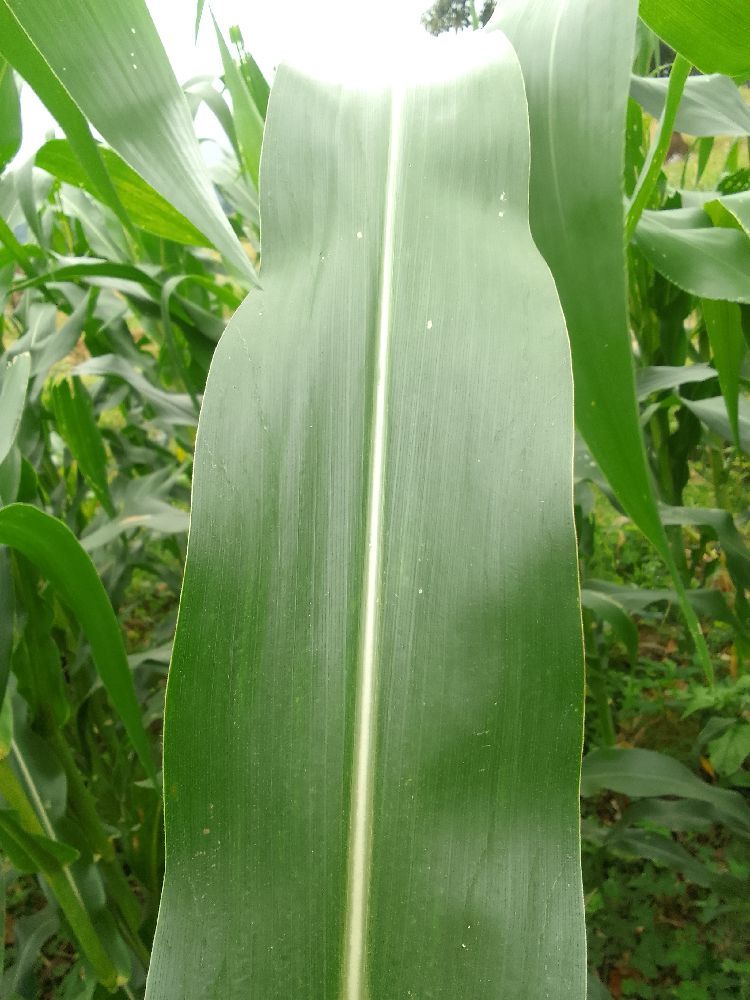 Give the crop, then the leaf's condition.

maize, healthy
